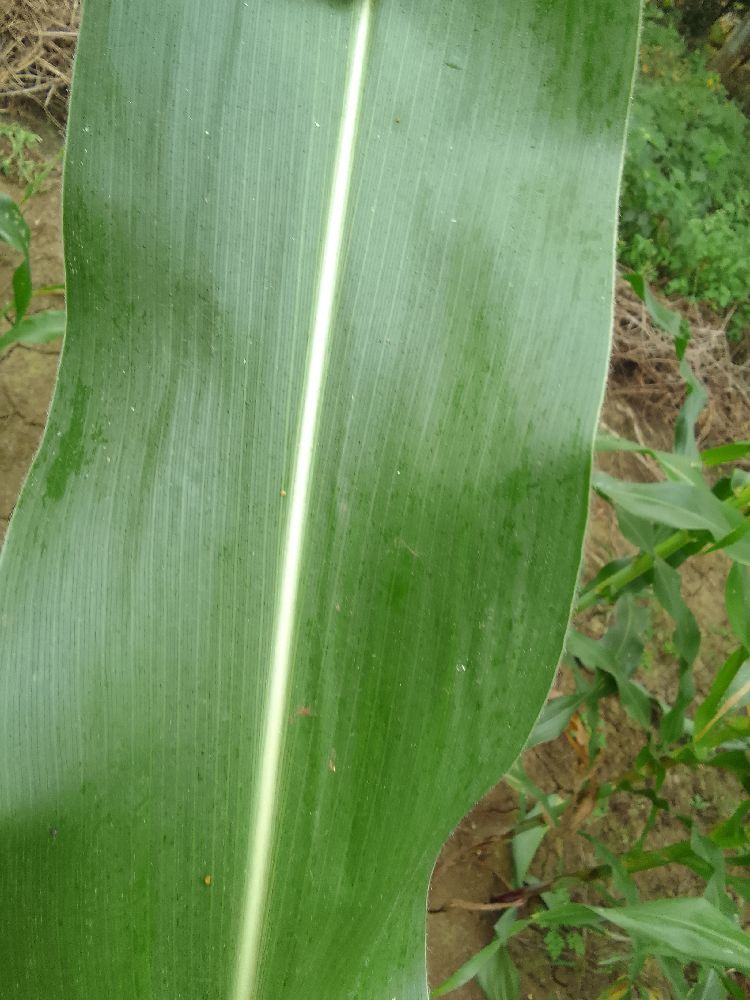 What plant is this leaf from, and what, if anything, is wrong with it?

maize, healthy
